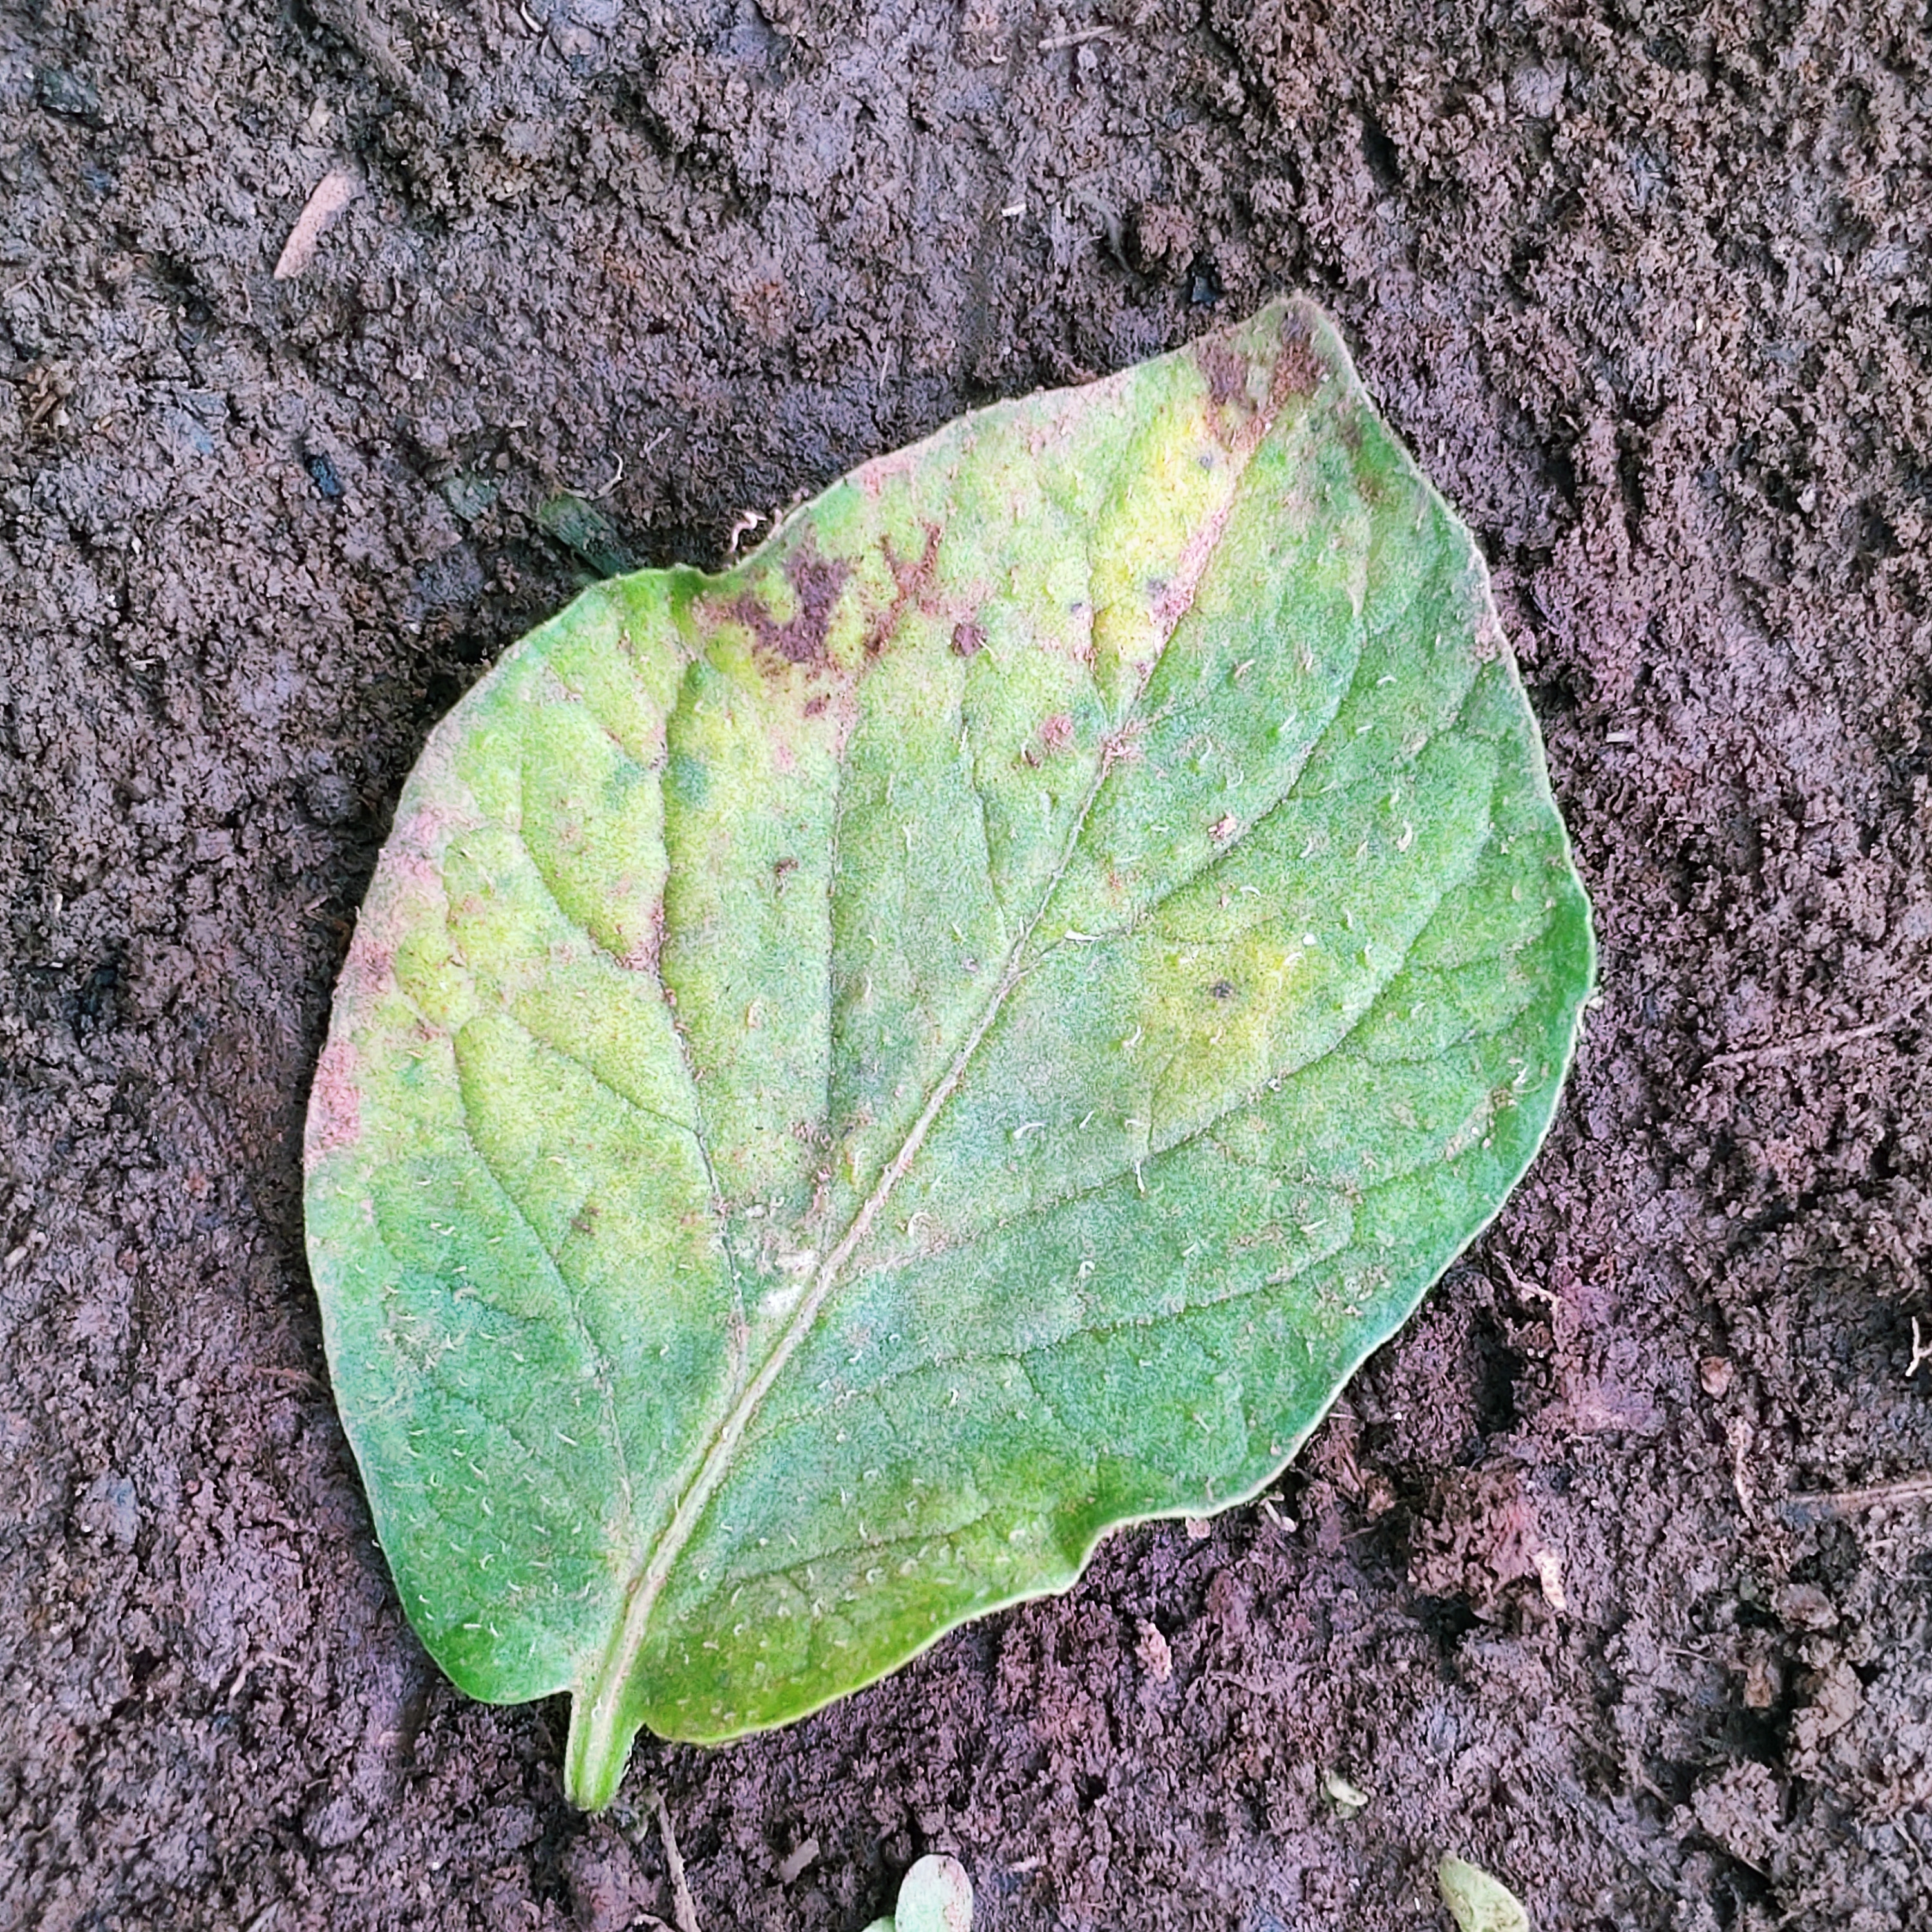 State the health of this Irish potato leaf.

late blight
